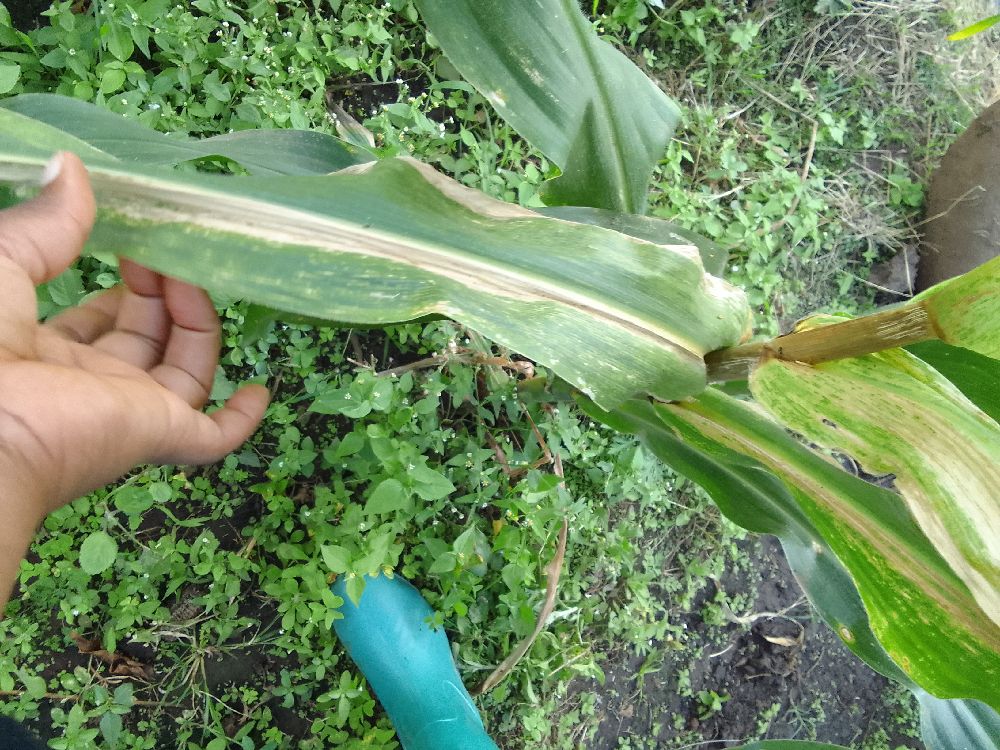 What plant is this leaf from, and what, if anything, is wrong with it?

maize, maize lethal necrosis
